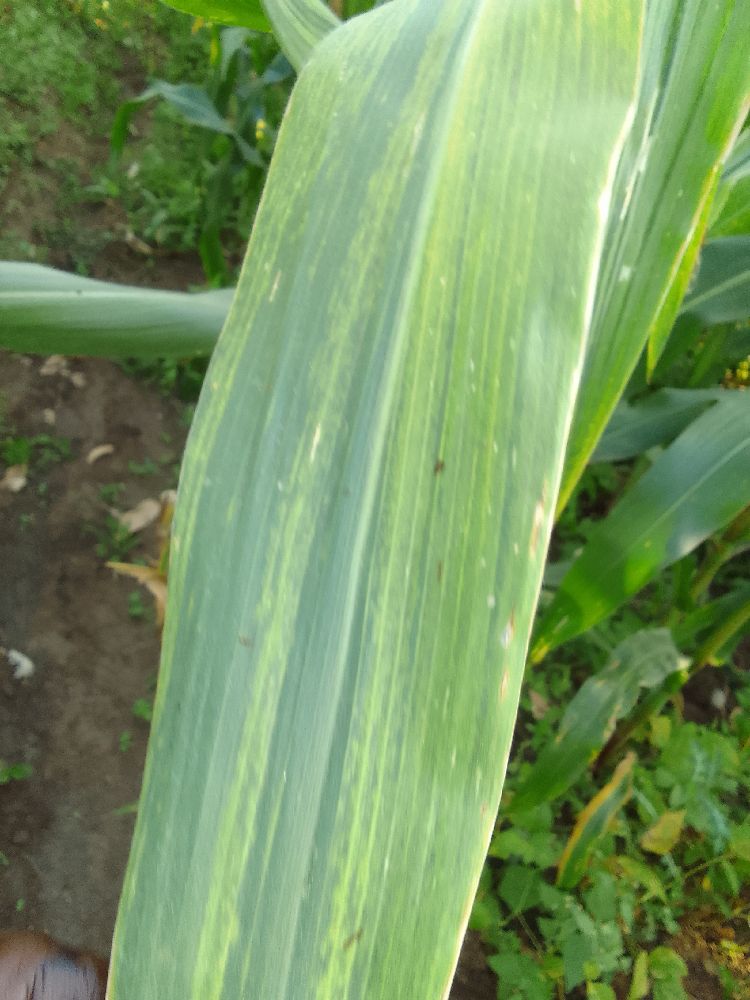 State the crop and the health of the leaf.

maize, maize lethal necrosis
